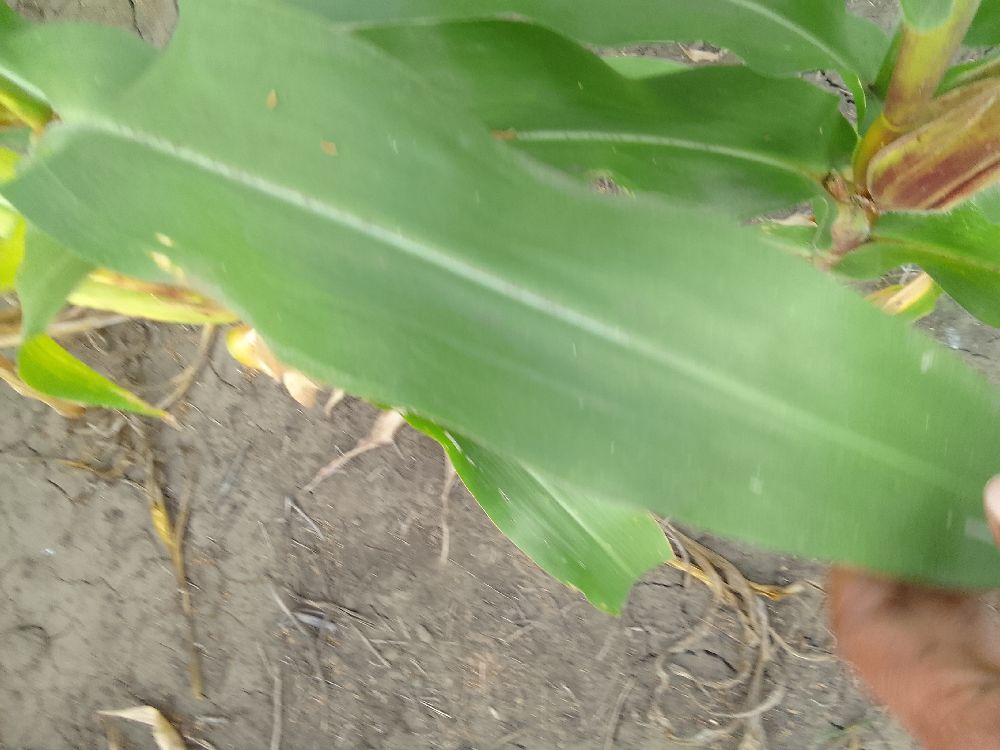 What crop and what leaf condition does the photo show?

maize, healthy
